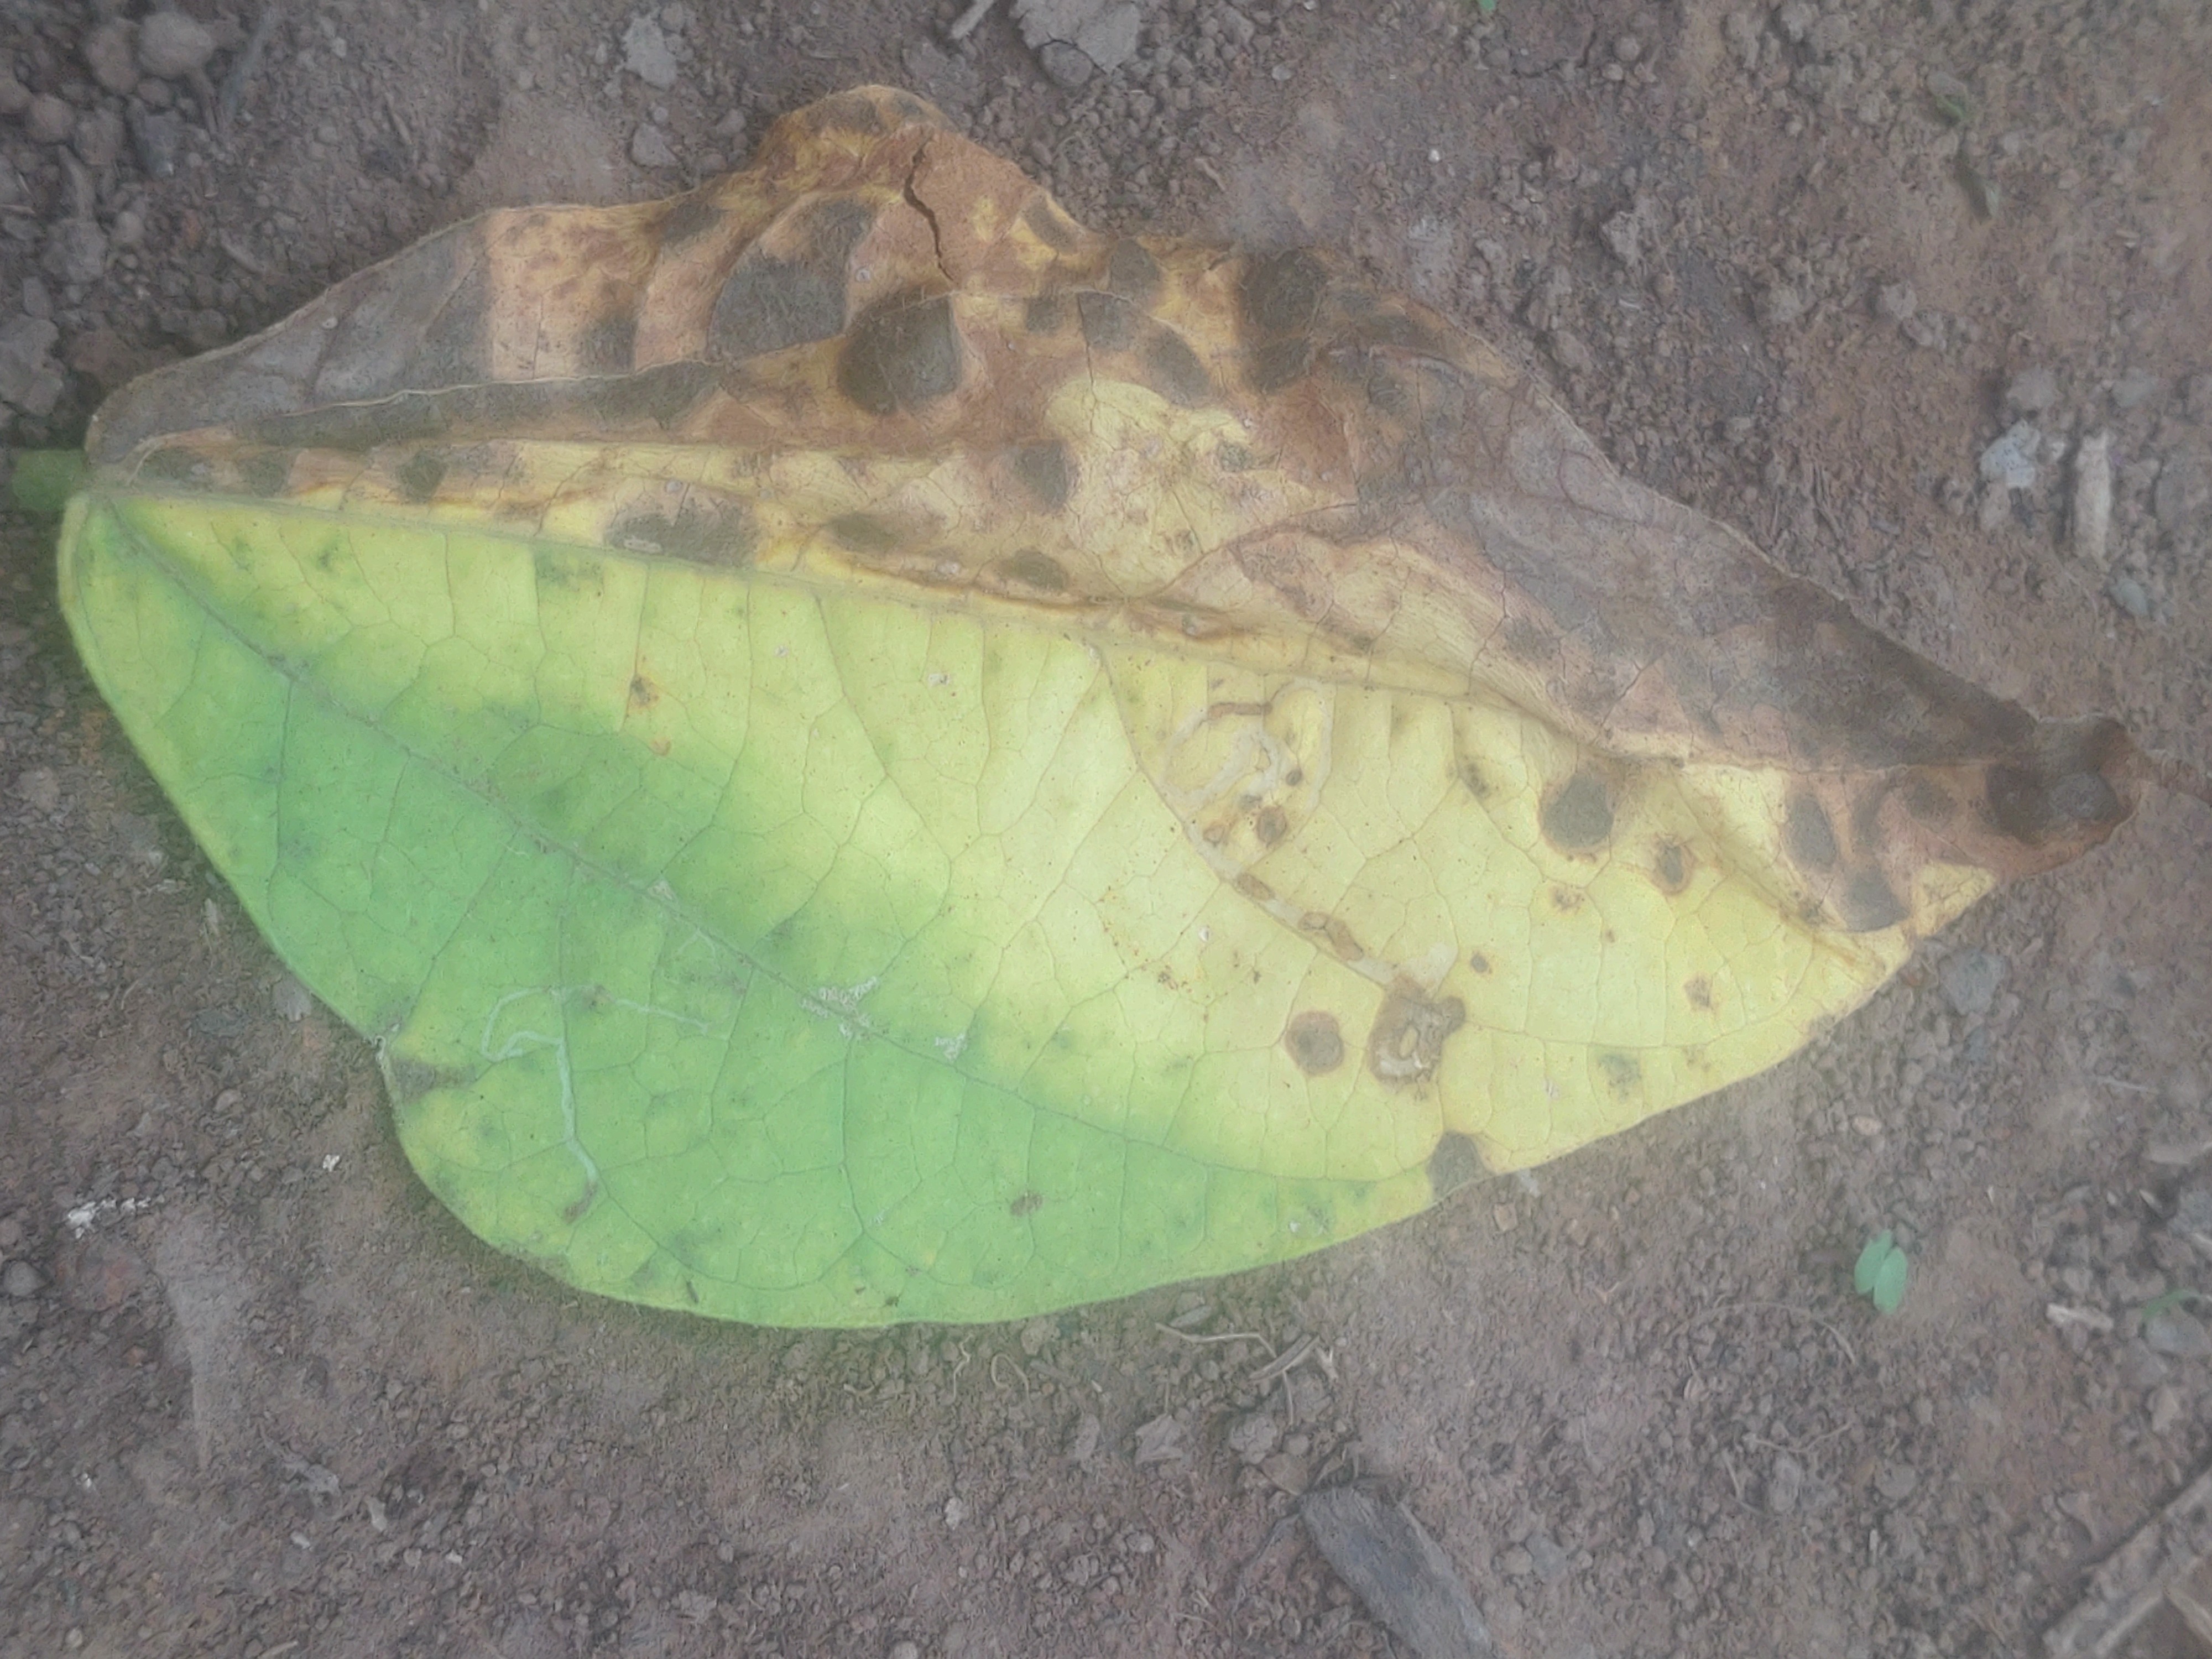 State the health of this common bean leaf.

anthracnose
